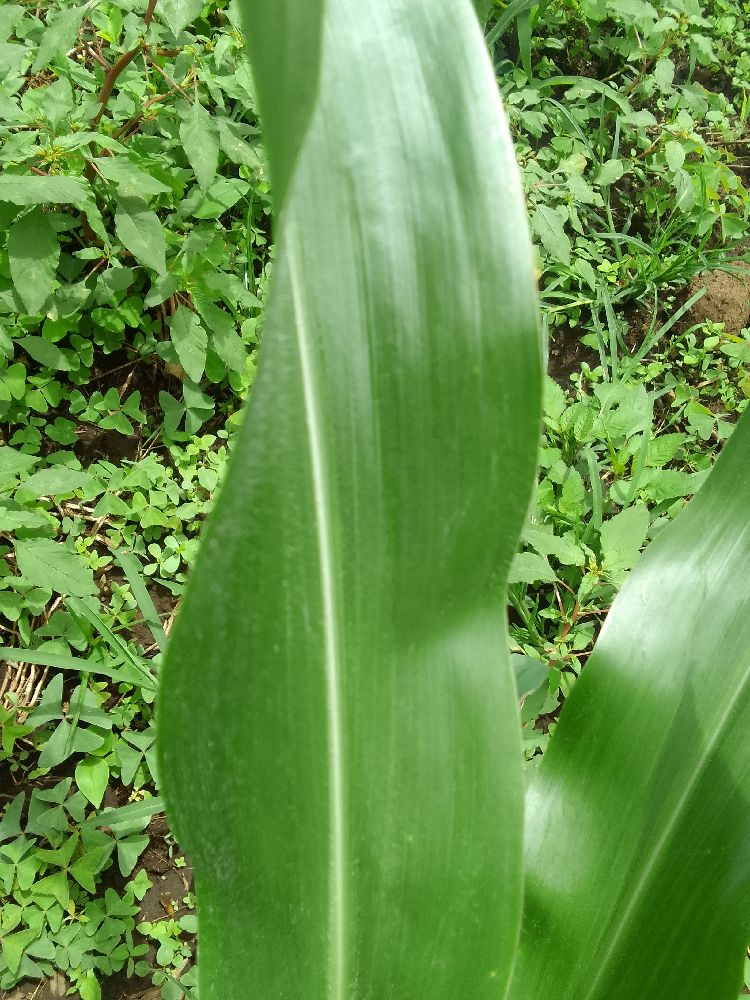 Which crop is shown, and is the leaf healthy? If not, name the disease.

maize, healthy
